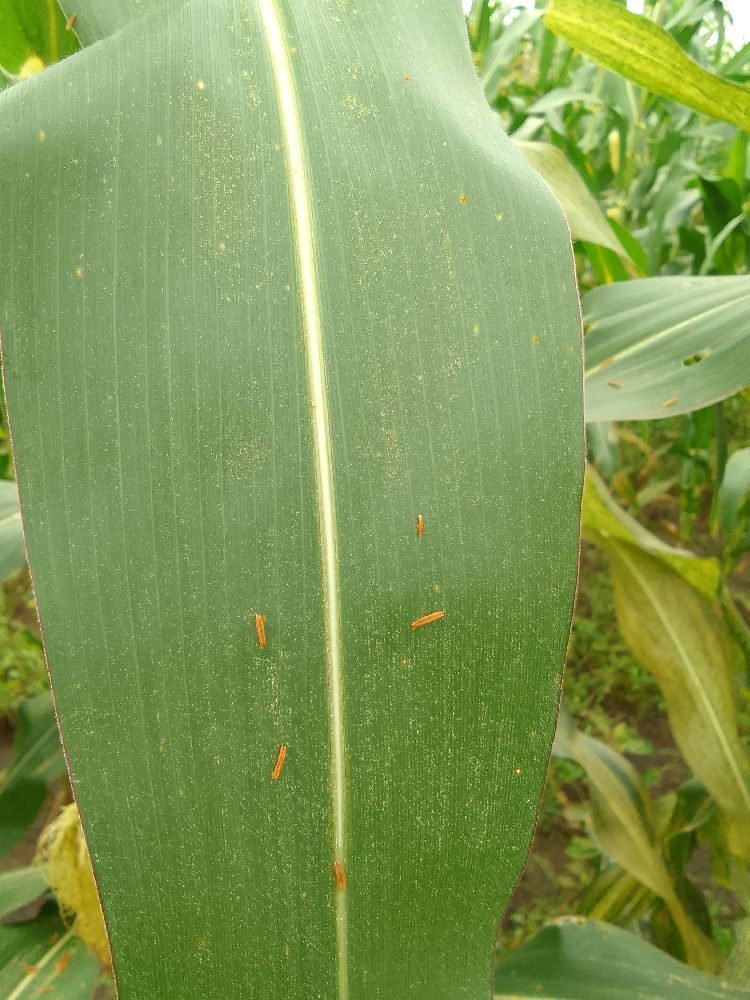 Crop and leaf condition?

maize, healthy
